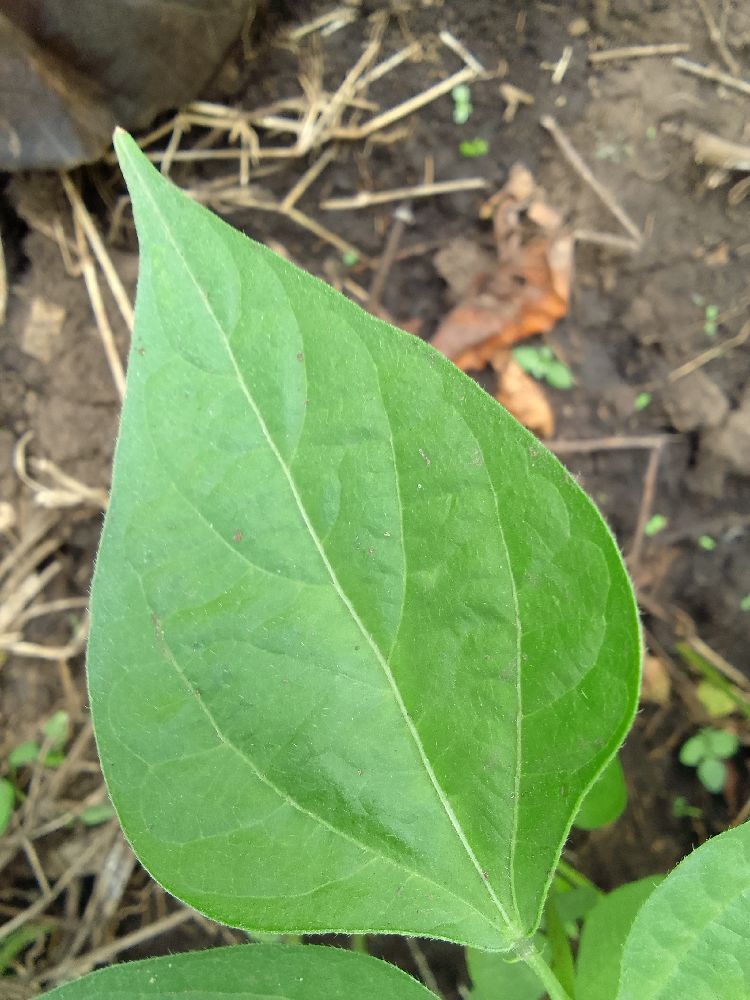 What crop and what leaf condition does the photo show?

common bean, healthy
